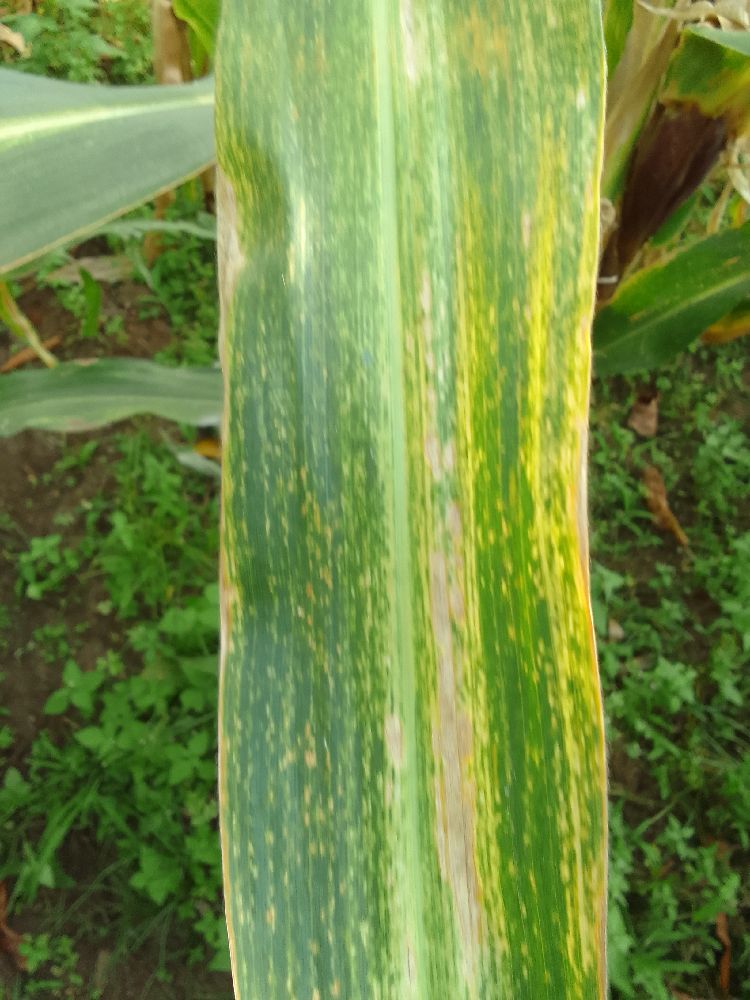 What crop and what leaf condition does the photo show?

maize, maize lethal necrosis
